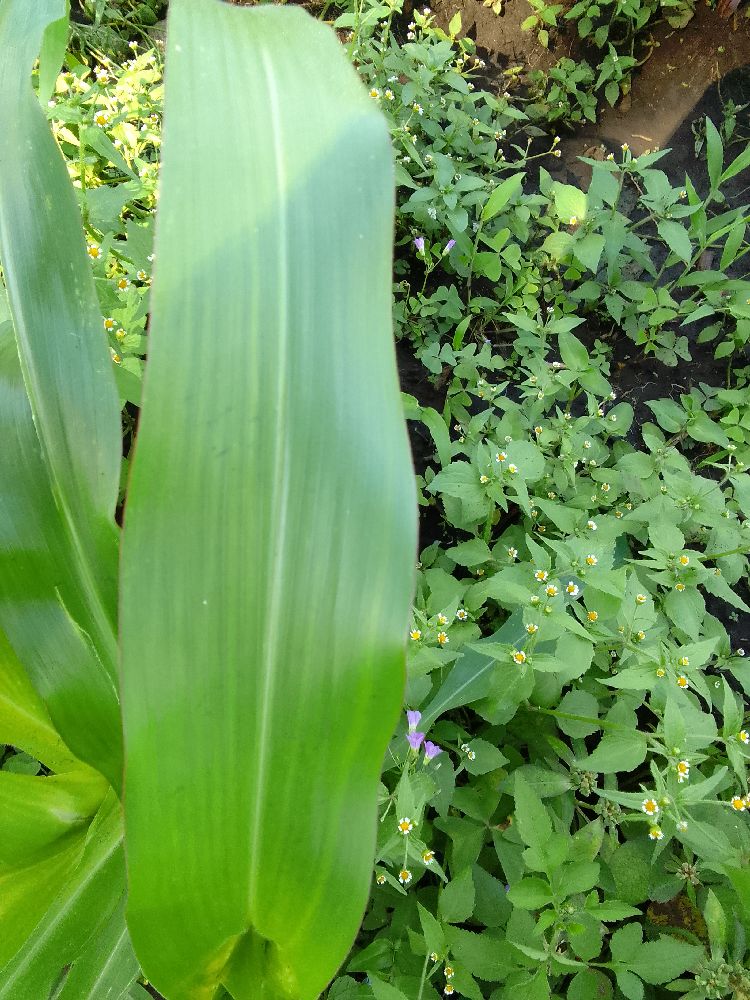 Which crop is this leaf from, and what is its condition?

maize, healthy
